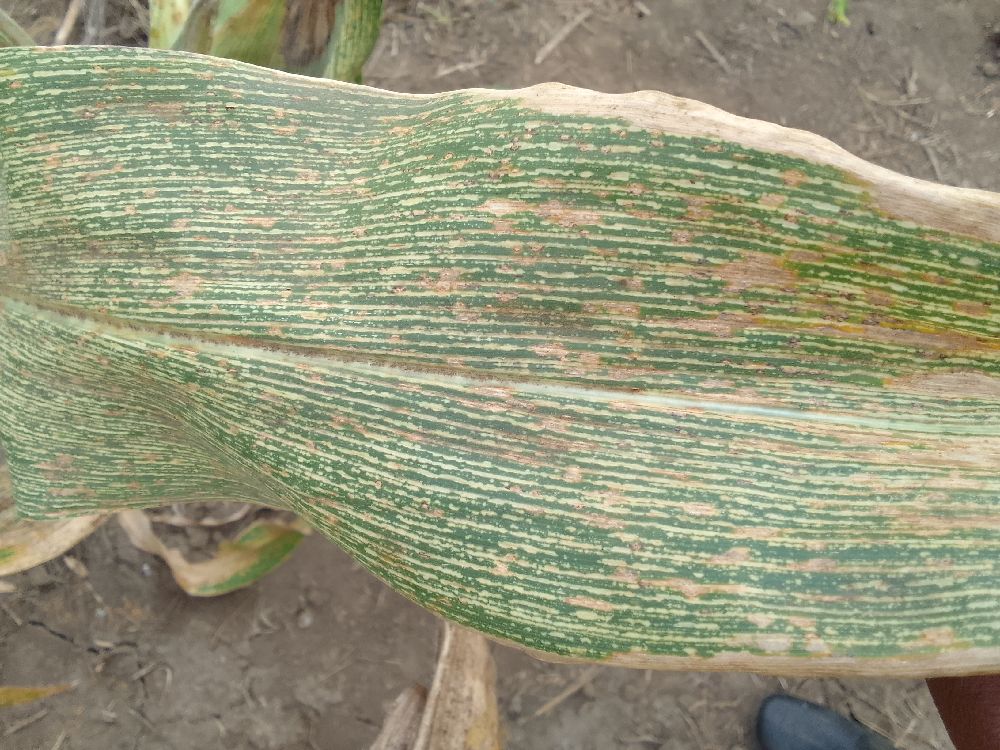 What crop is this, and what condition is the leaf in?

maize, maize streak virus
